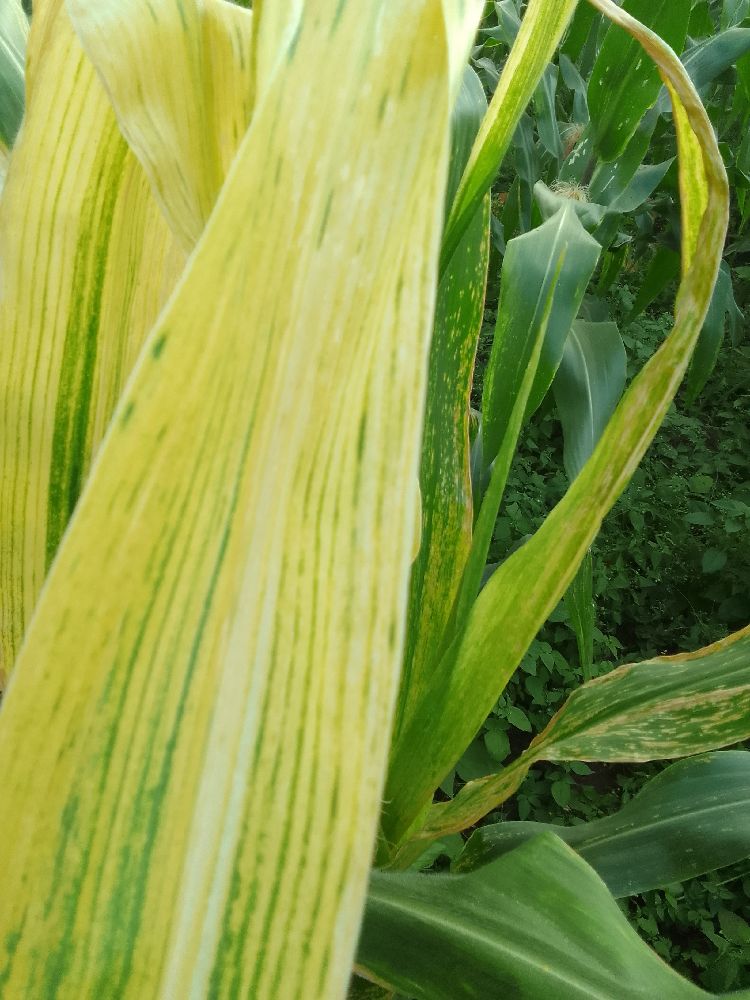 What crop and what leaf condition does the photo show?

maize, maize lethal necrosis
